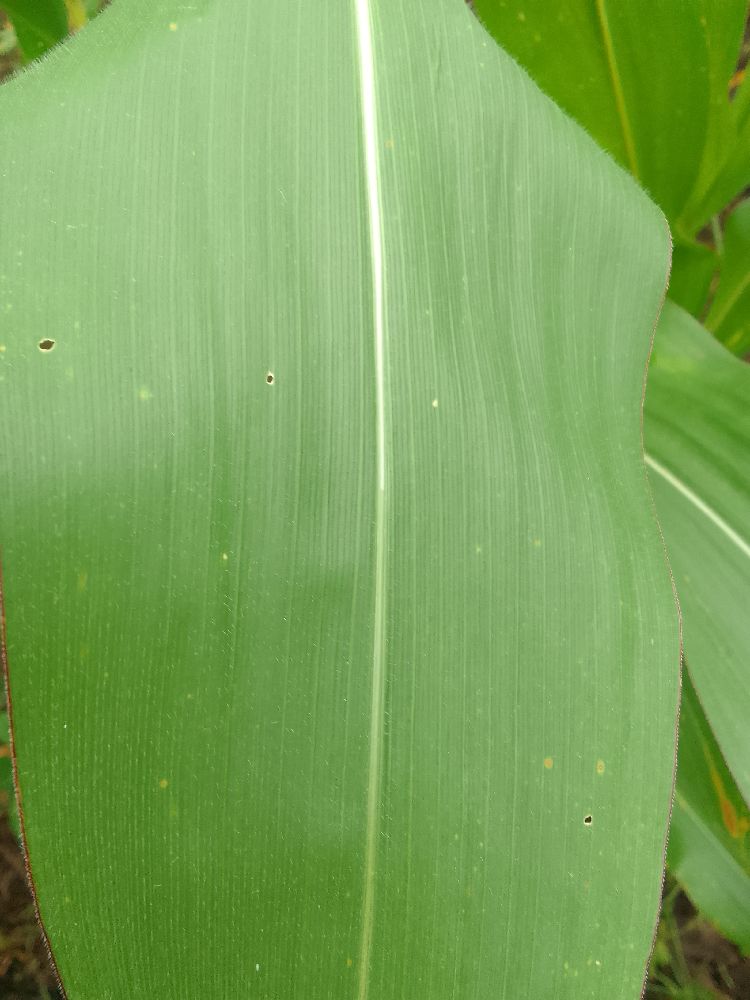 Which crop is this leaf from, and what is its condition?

maize, healthy
